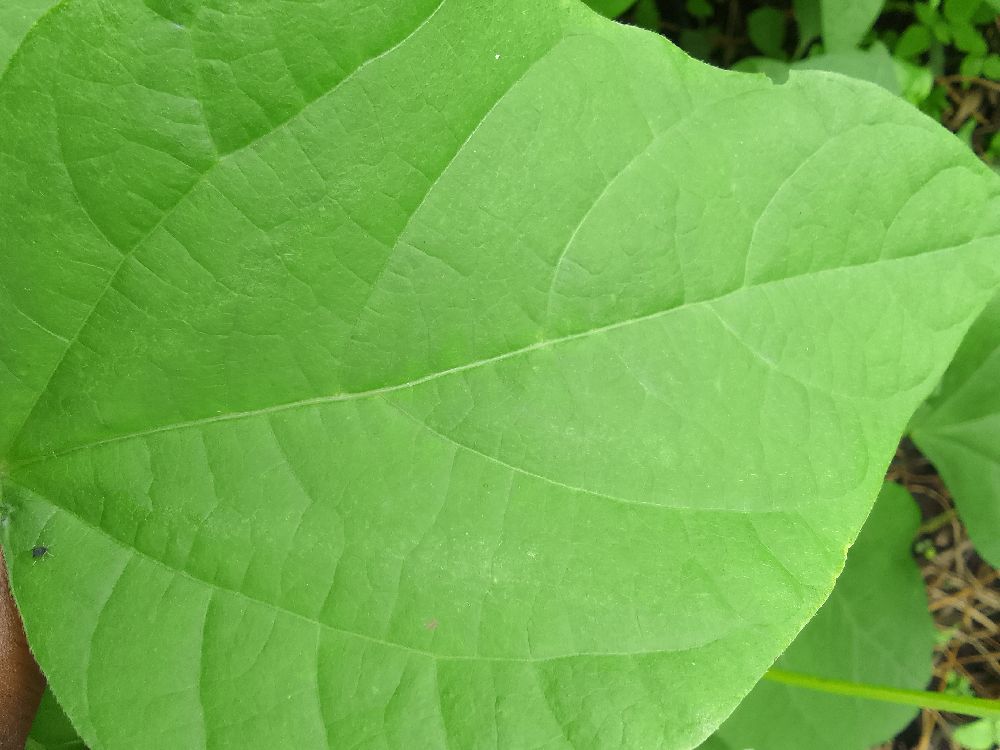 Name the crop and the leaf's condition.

common bean, healthy
